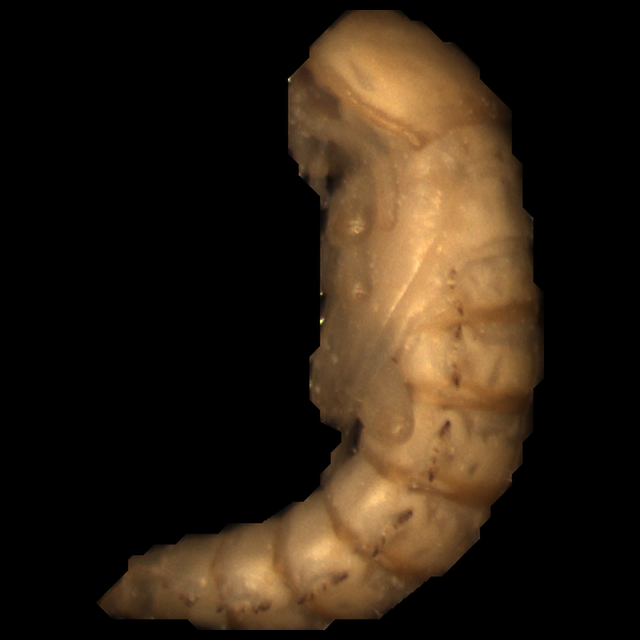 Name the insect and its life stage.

mealworm pupa
